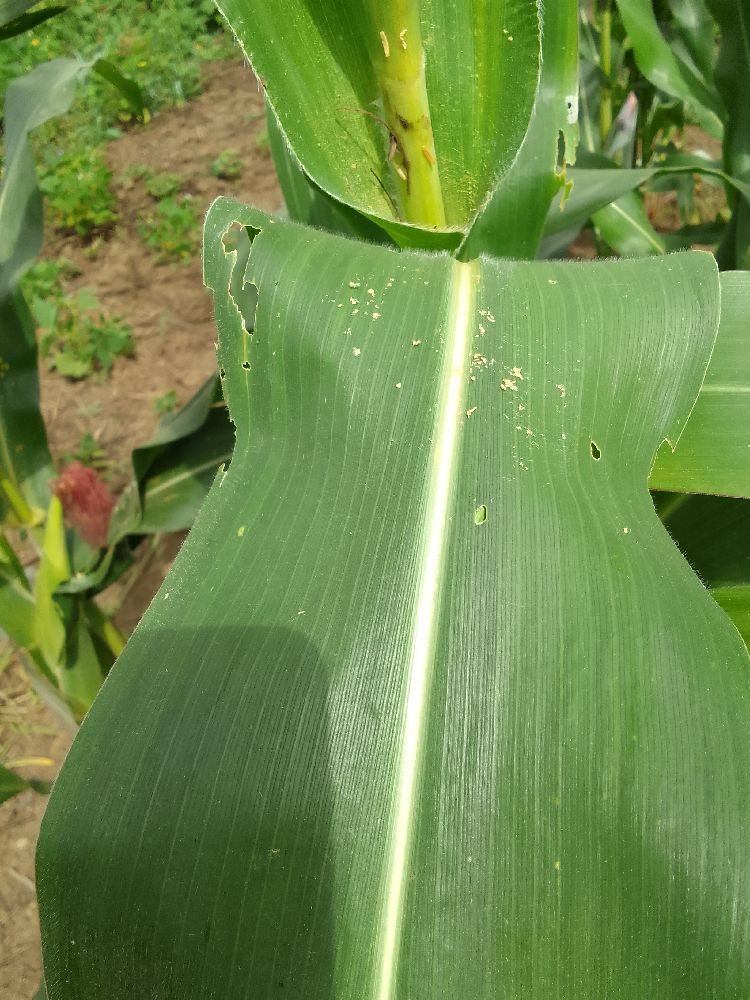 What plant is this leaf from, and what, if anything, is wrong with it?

maize, healthy
